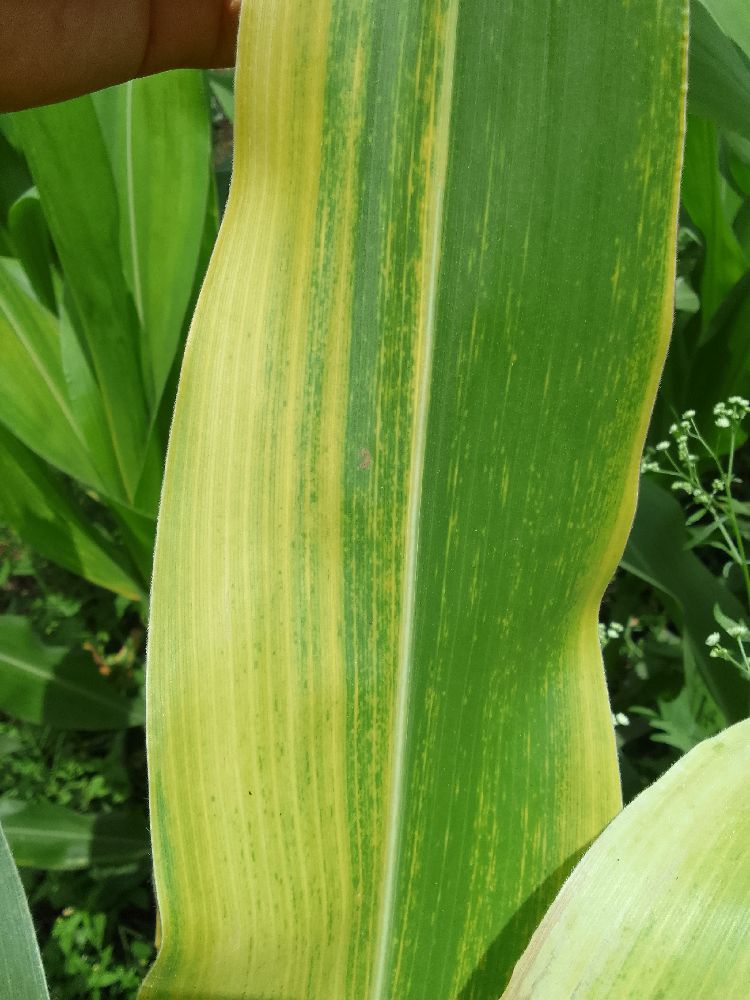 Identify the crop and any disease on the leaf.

maize, maize lethal necrosis
